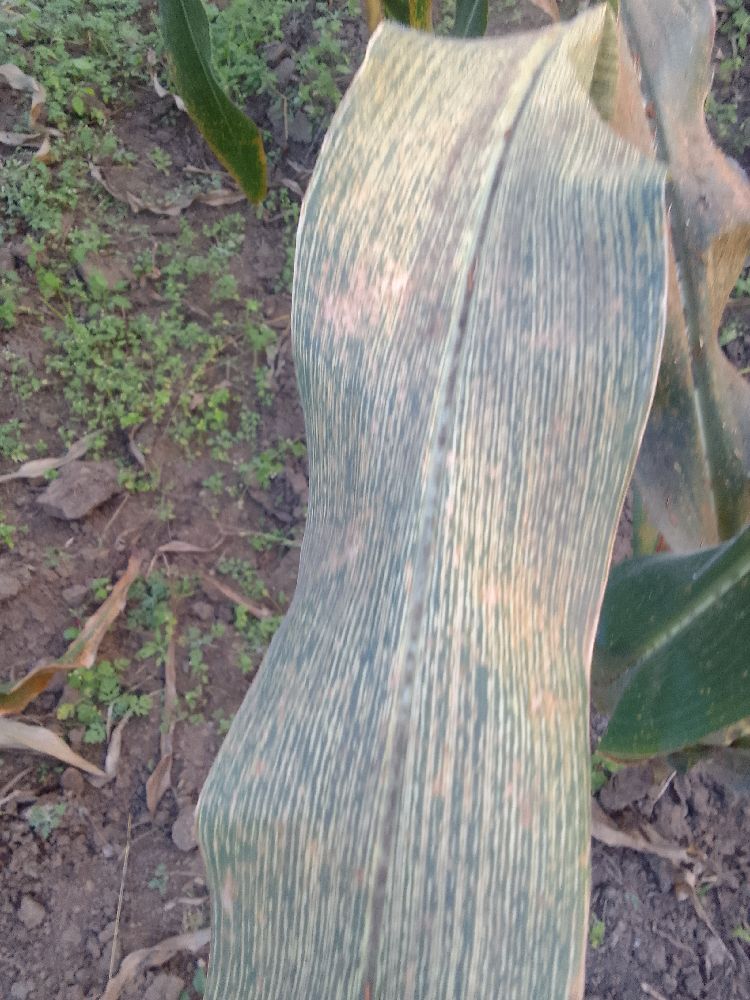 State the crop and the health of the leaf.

maize, maize streak virus
